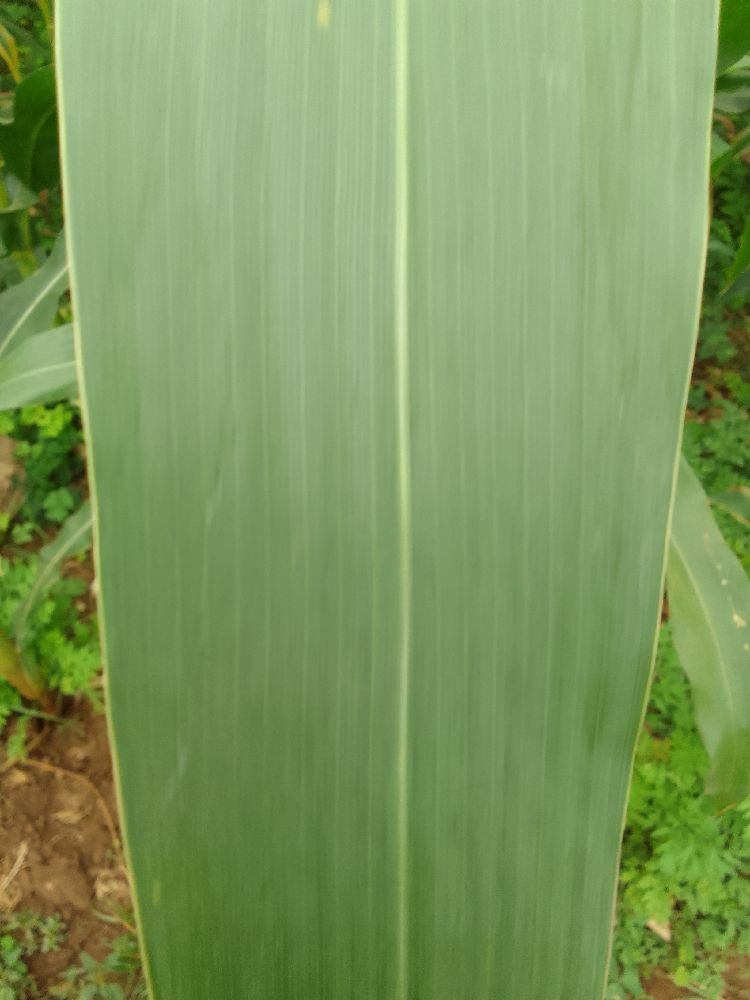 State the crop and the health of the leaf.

maize, healthy
